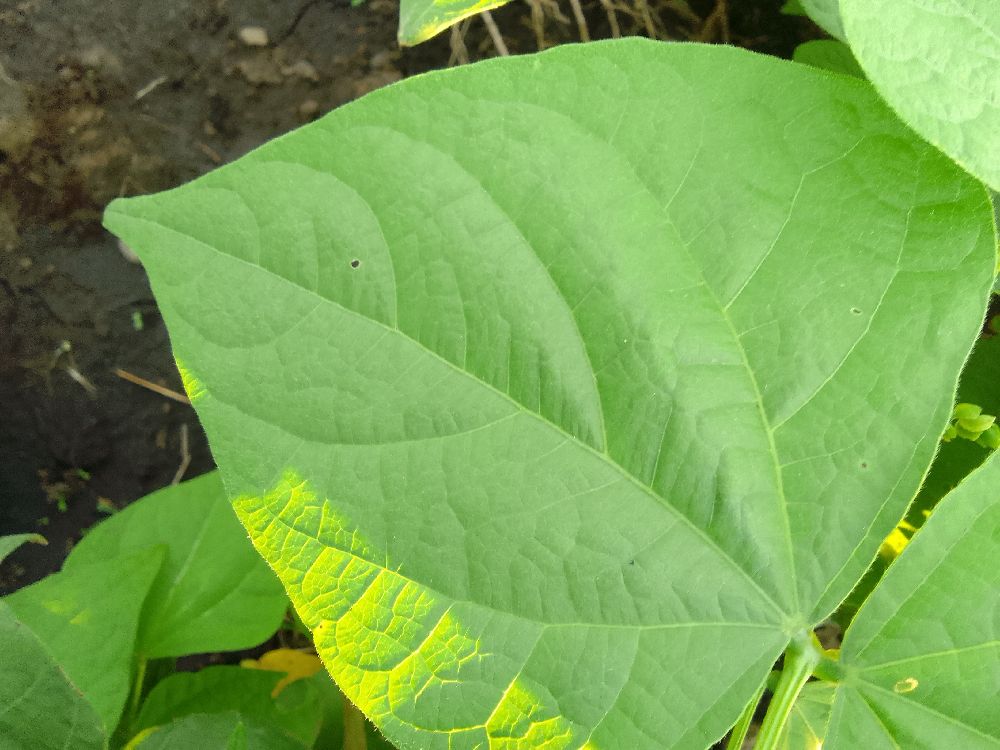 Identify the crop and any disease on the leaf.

common bean, healthy
